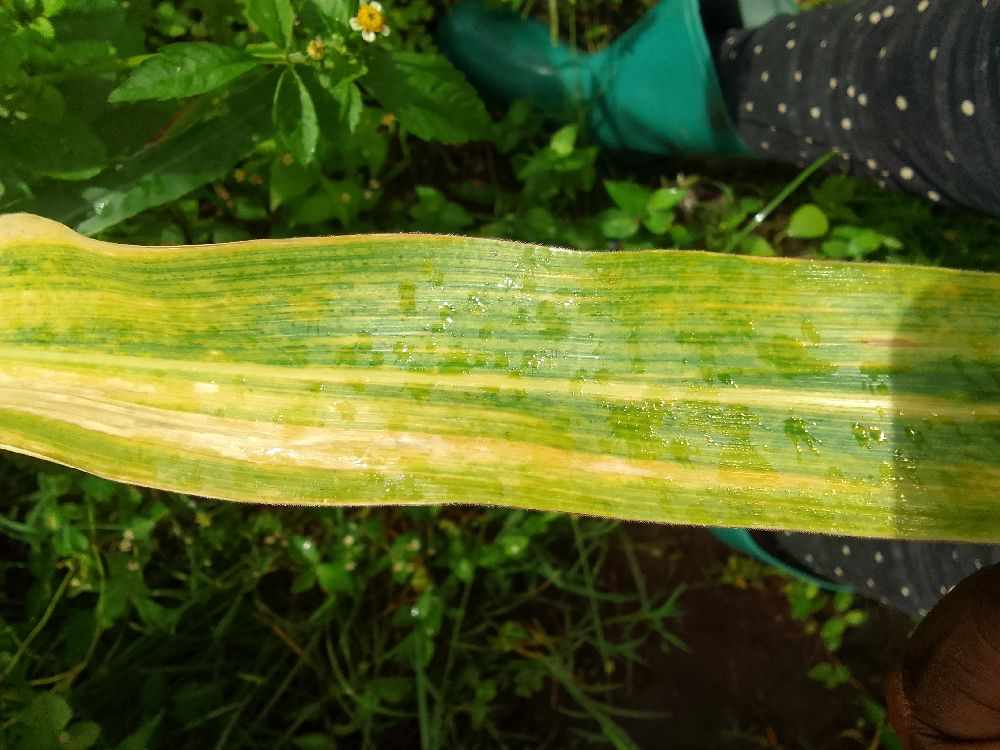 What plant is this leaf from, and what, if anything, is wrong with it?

maize, maize lethal necrosis
